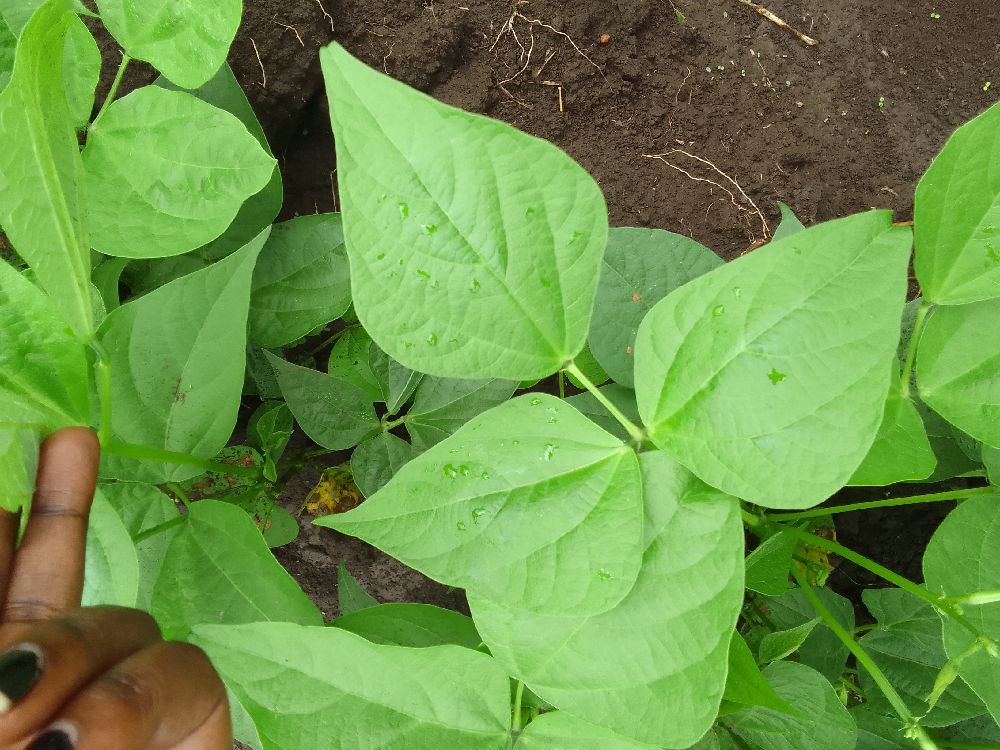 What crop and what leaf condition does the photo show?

common bean, healthy
